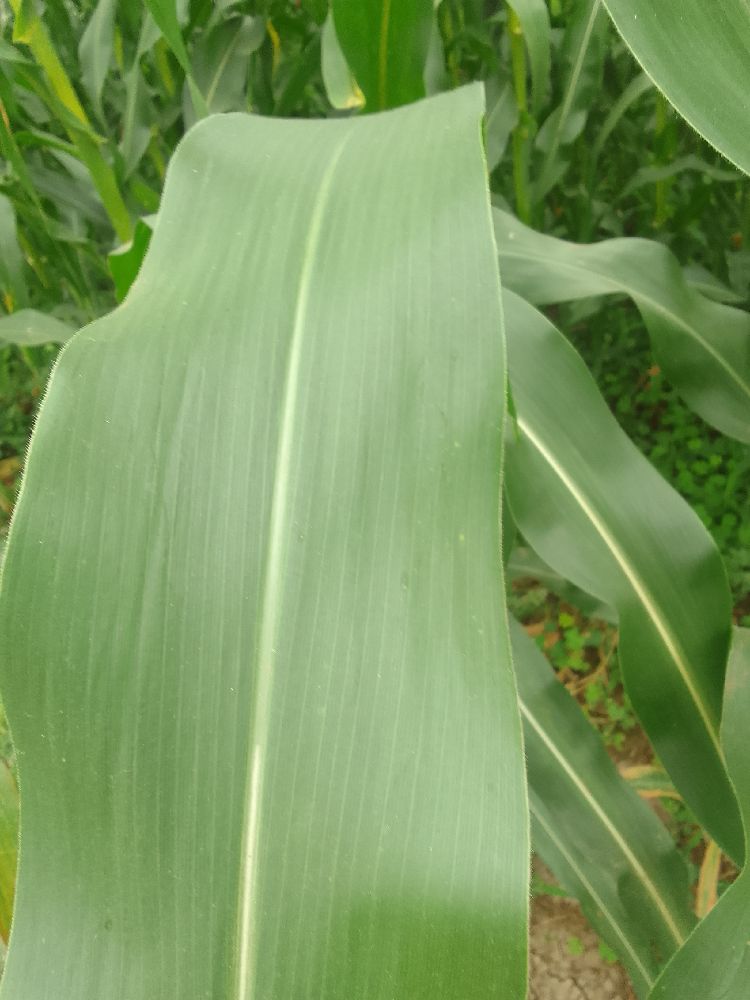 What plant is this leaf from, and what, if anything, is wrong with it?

maize, healthy
